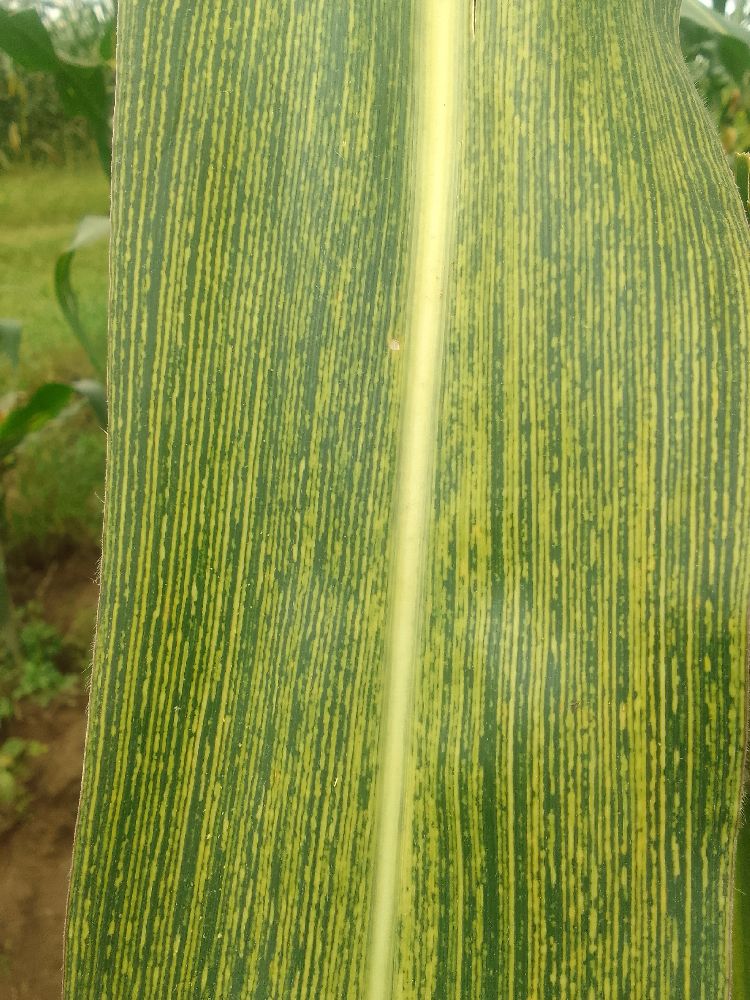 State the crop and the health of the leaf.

maize, maize streak virus
